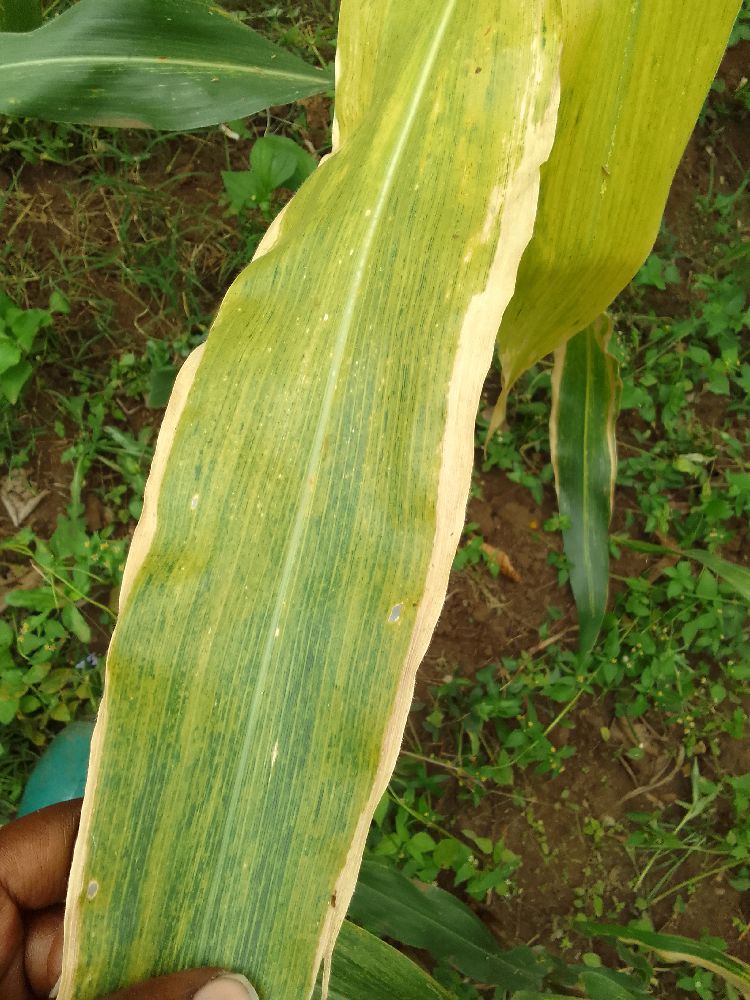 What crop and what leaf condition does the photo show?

maize, maize lethal necrosis
